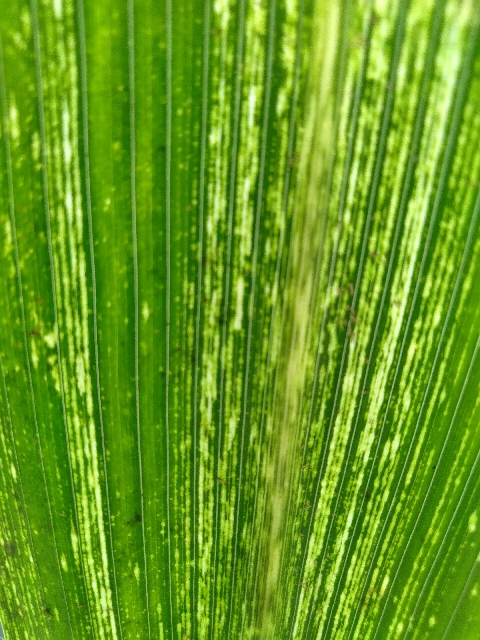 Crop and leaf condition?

maize, maize streak virus
